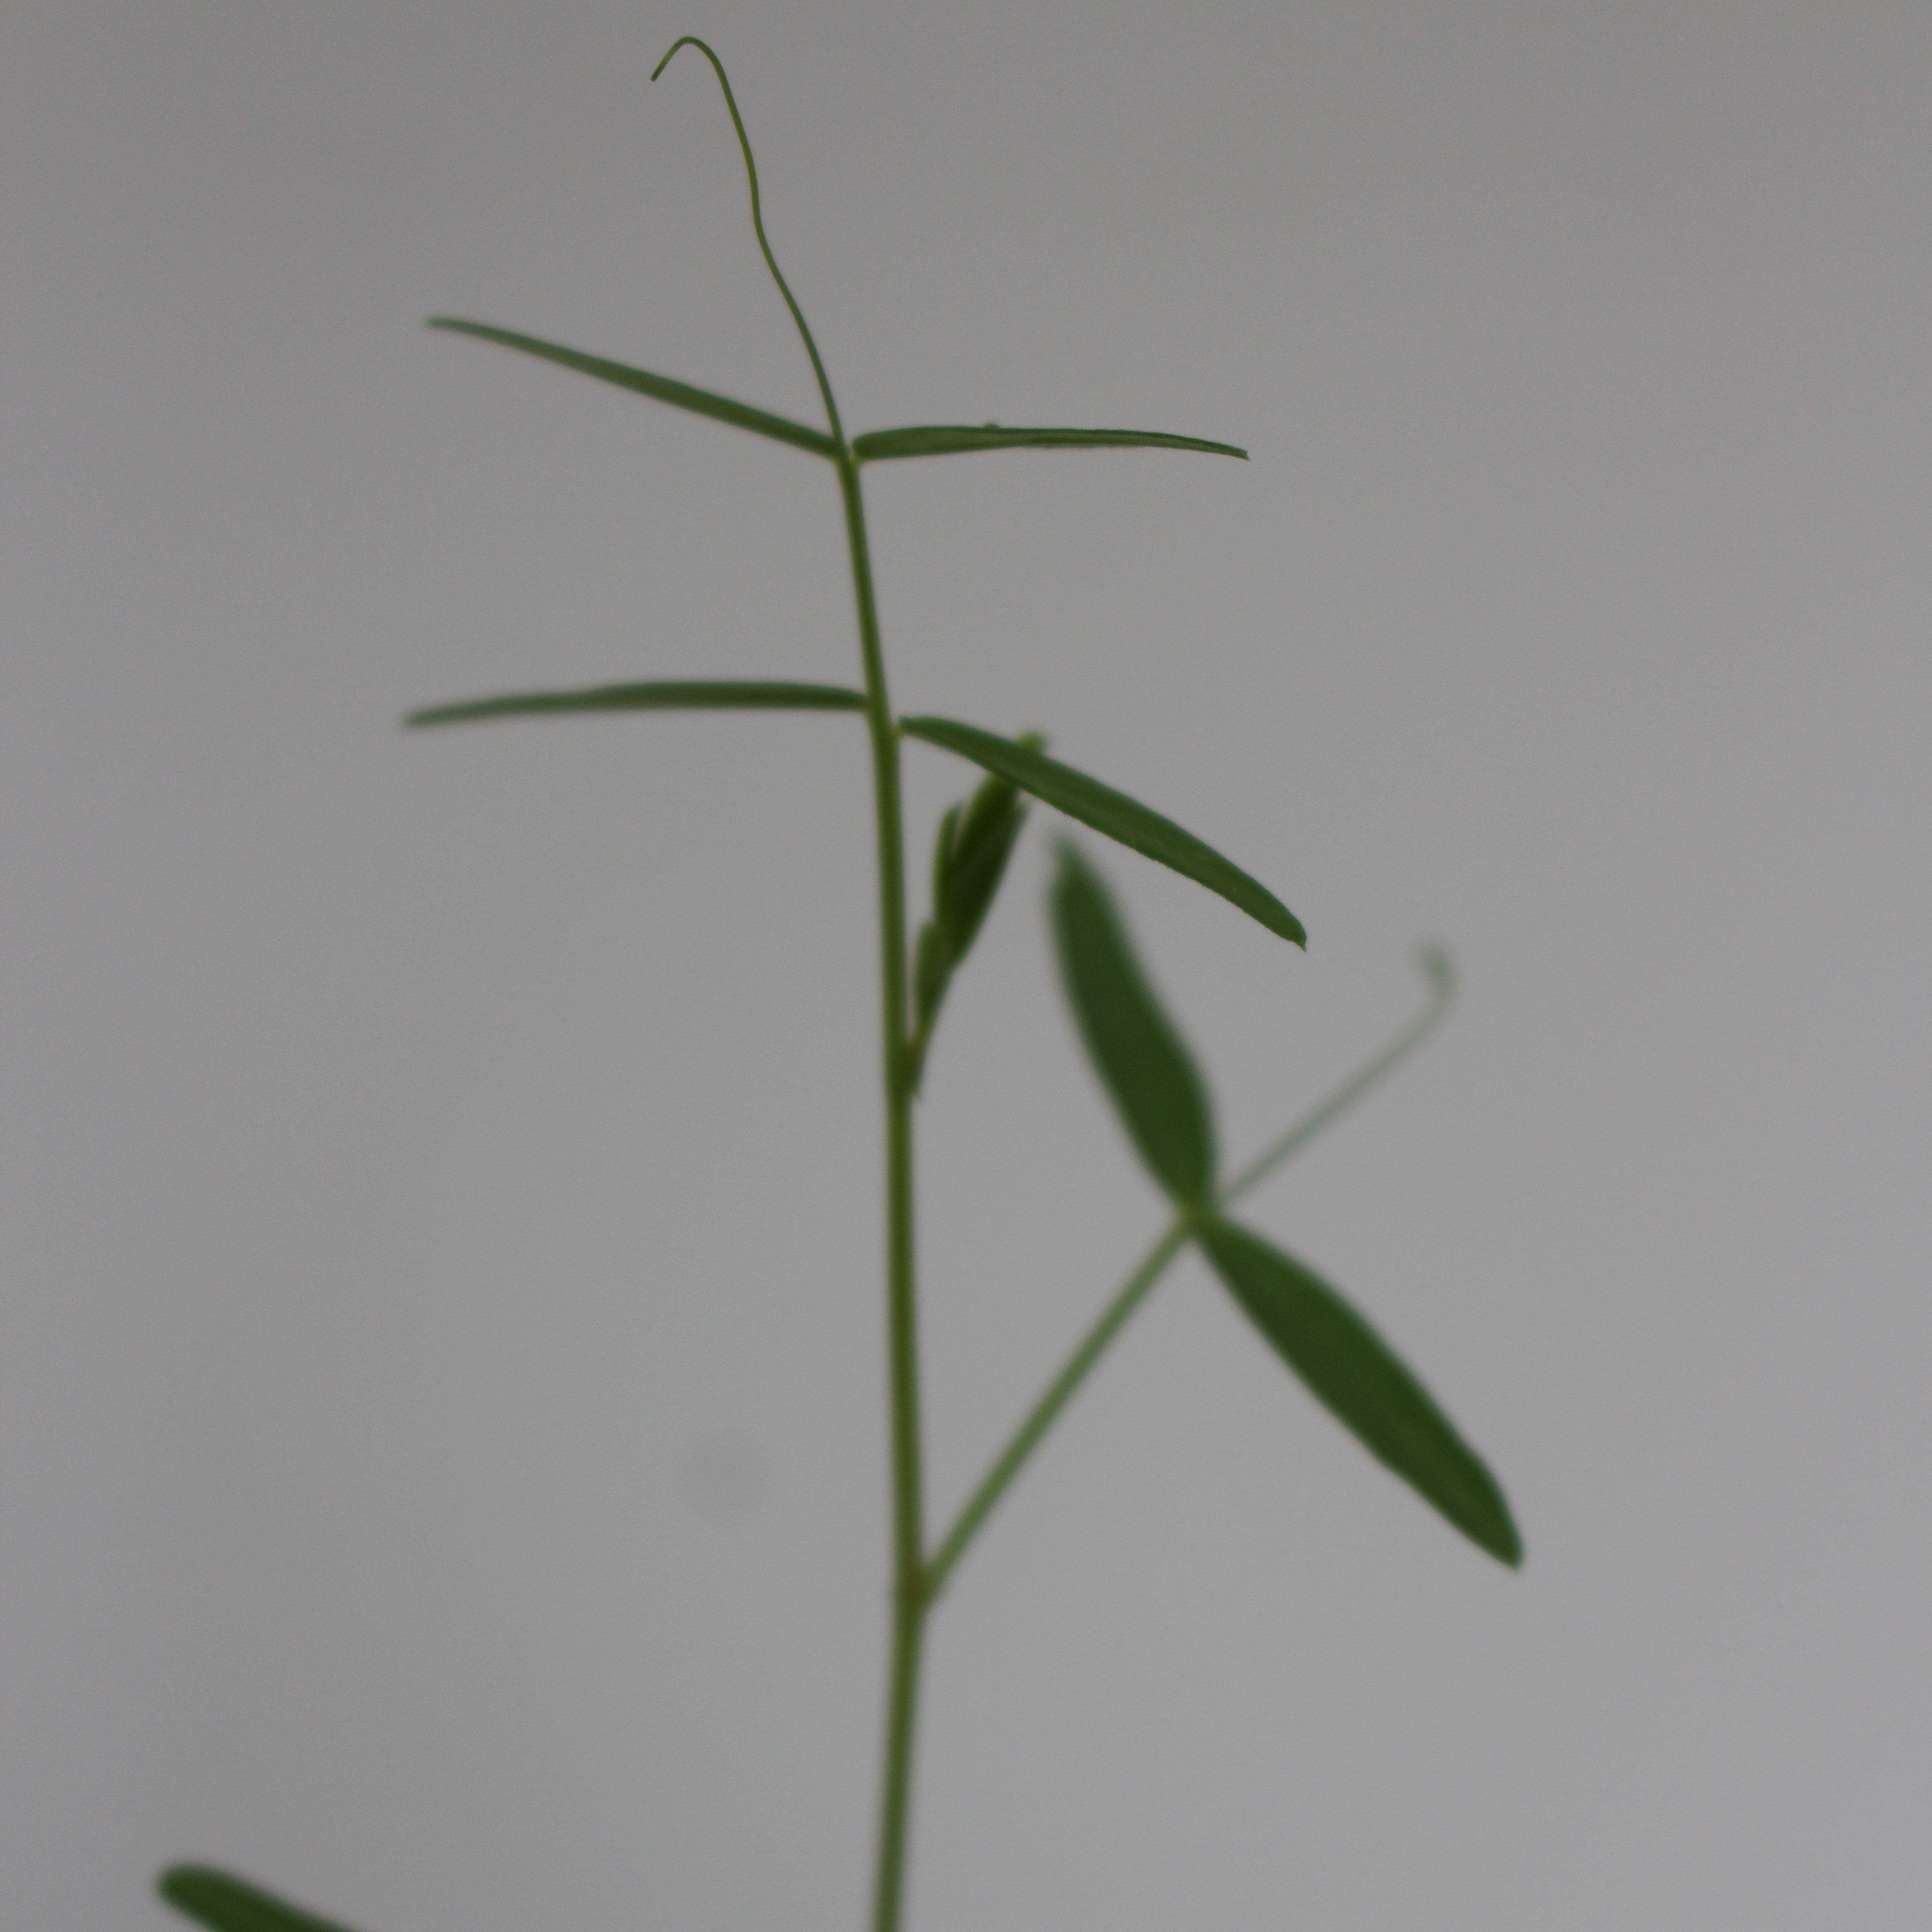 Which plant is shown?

Vicia sativa
